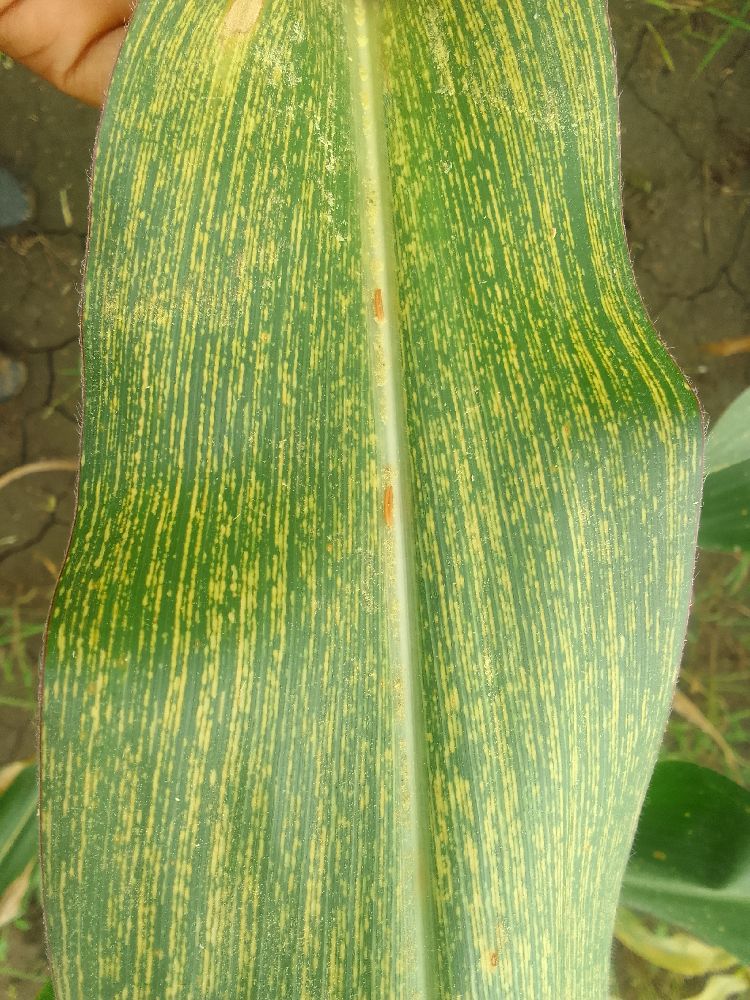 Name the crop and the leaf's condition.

maize, maize streak virus
